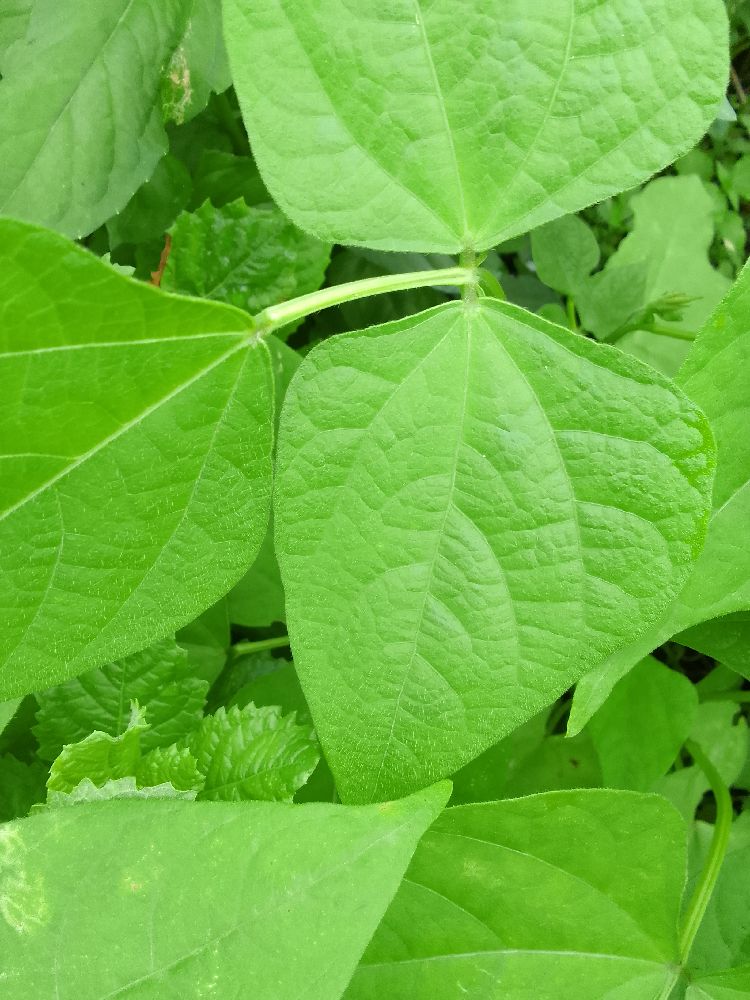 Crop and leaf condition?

common bean, healthy
